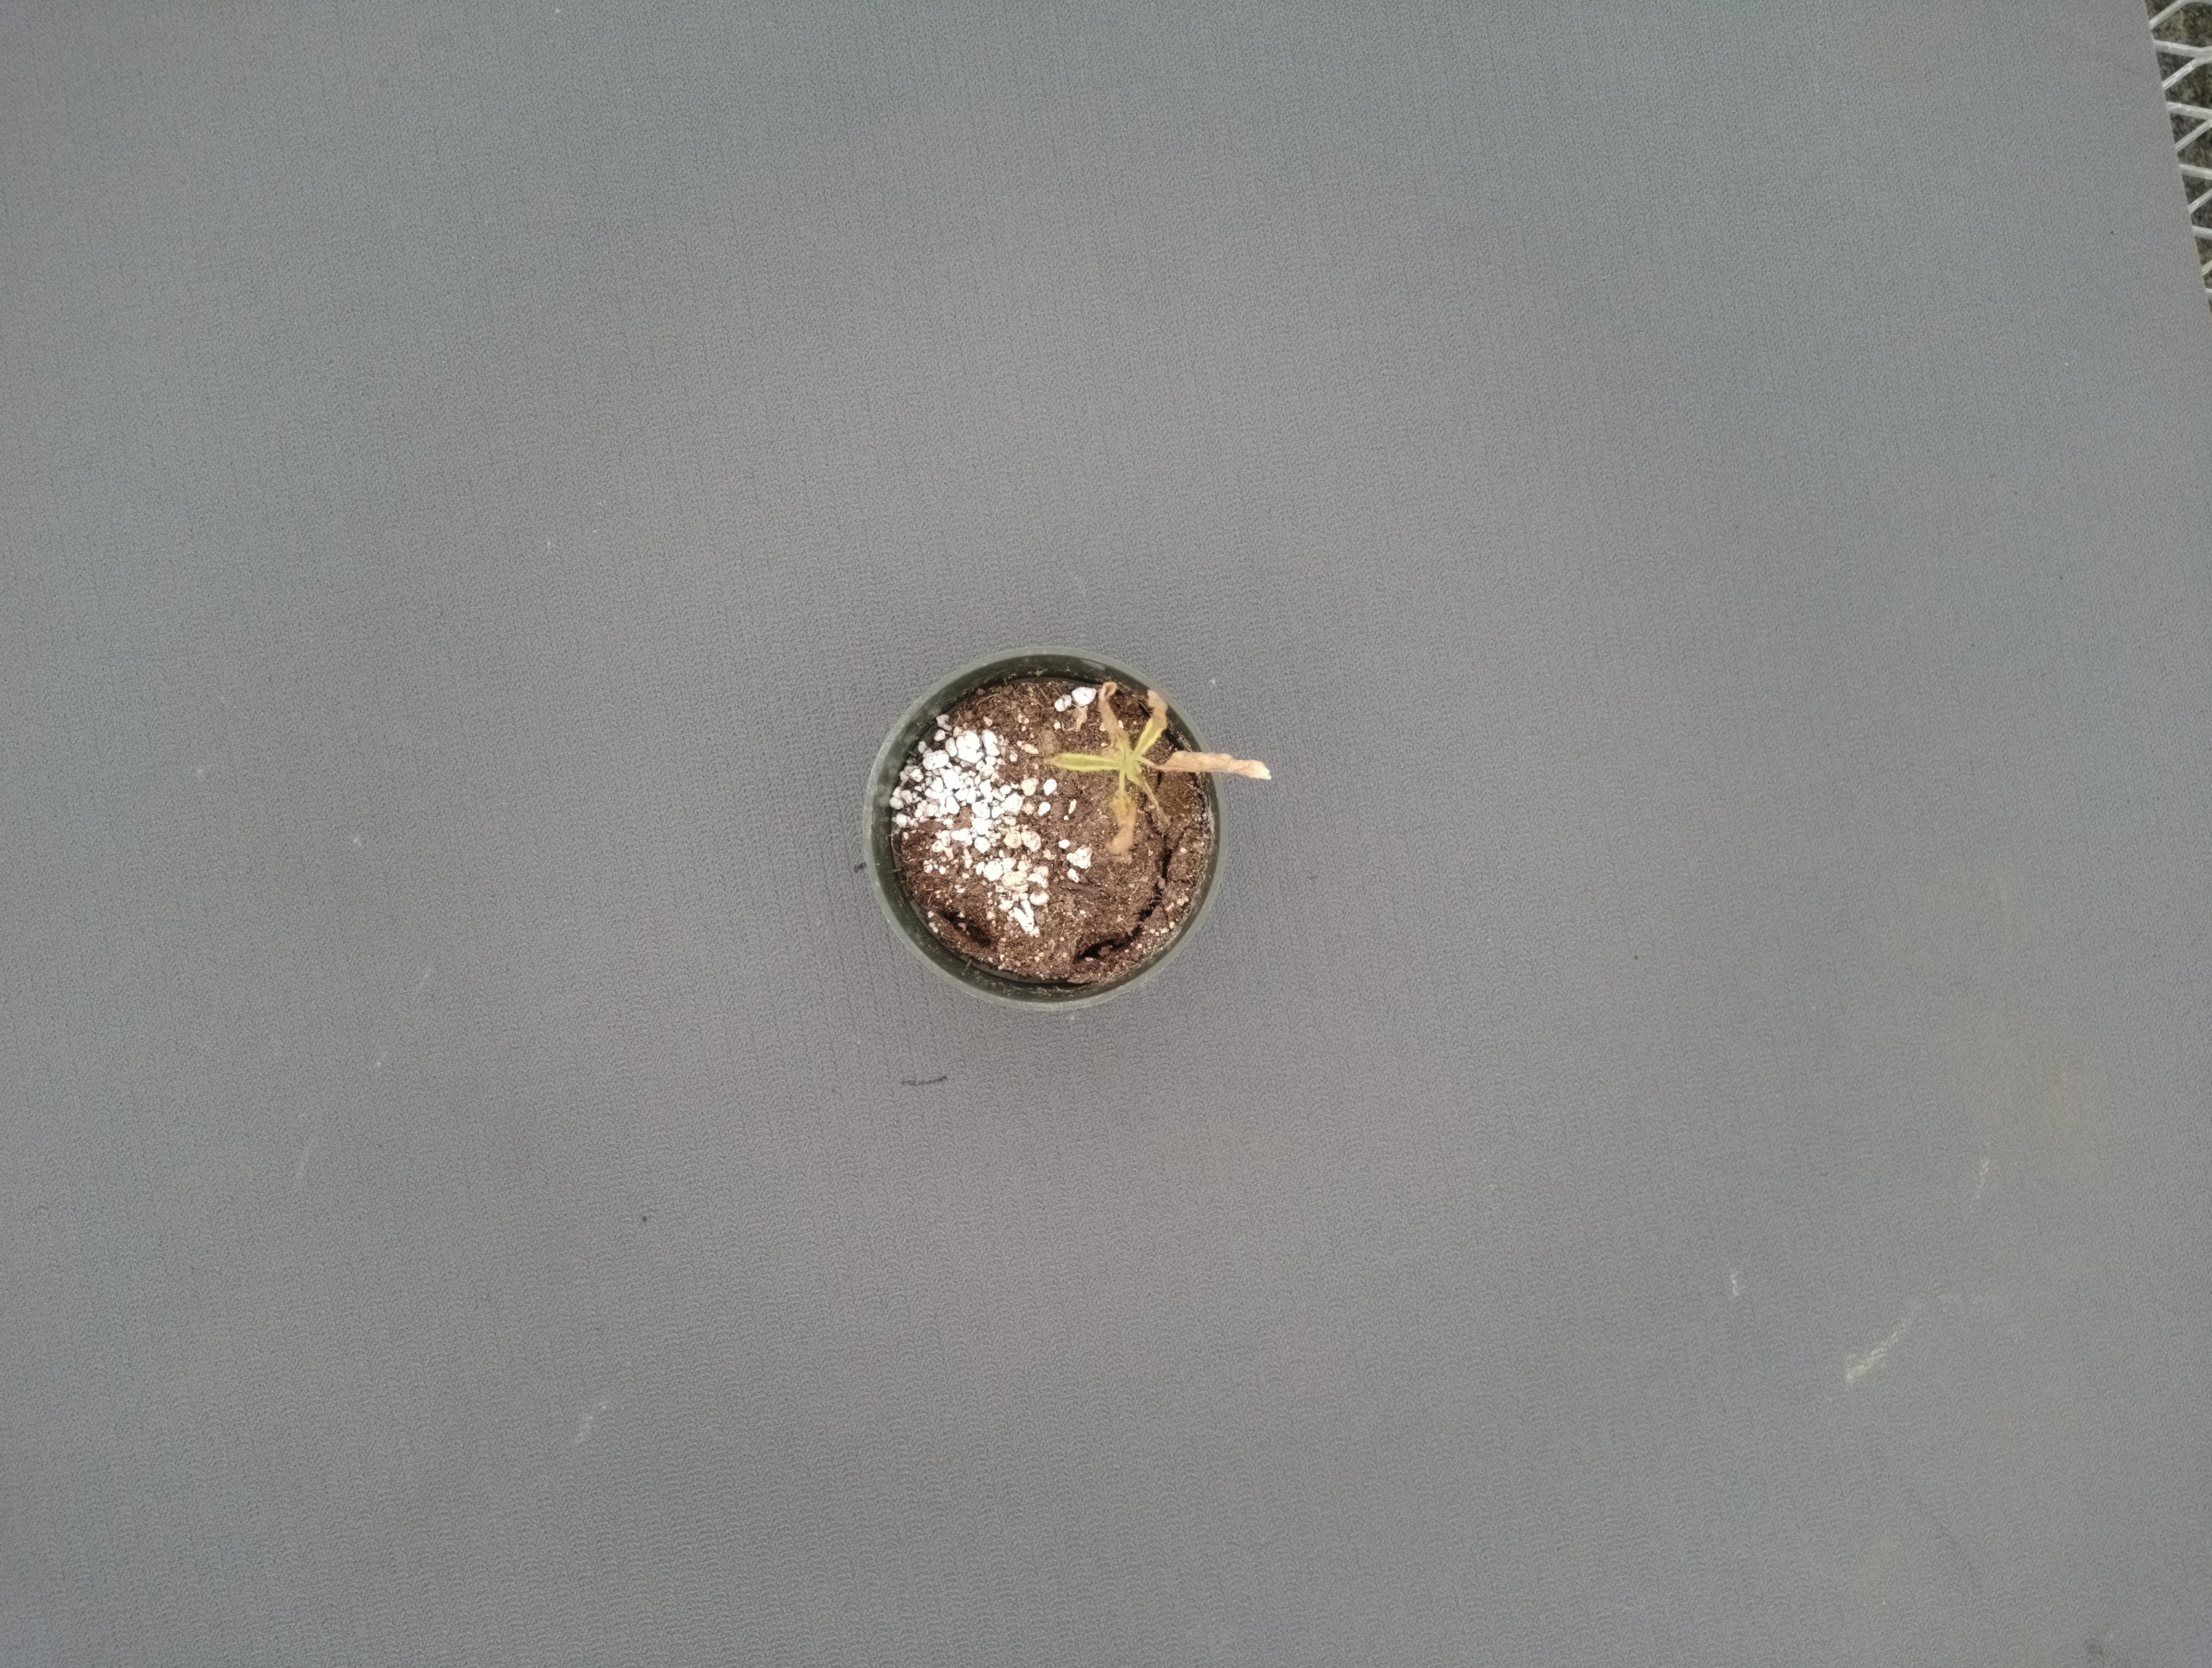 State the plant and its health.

waterhemp, necrosis only
